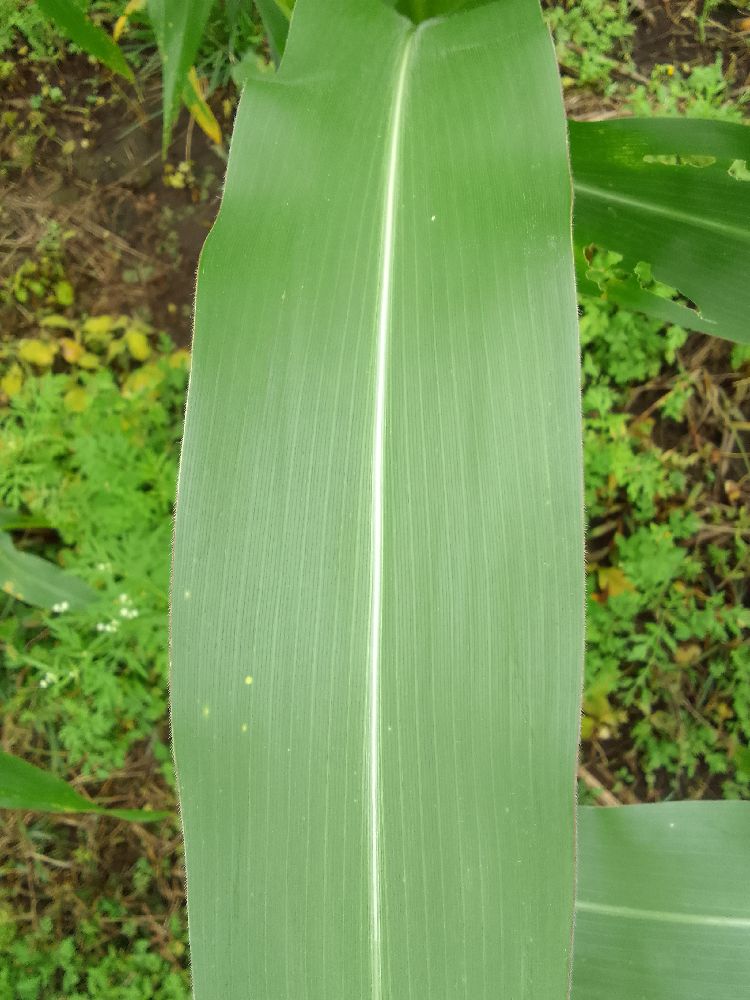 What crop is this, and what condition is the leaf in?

maize, healthy
